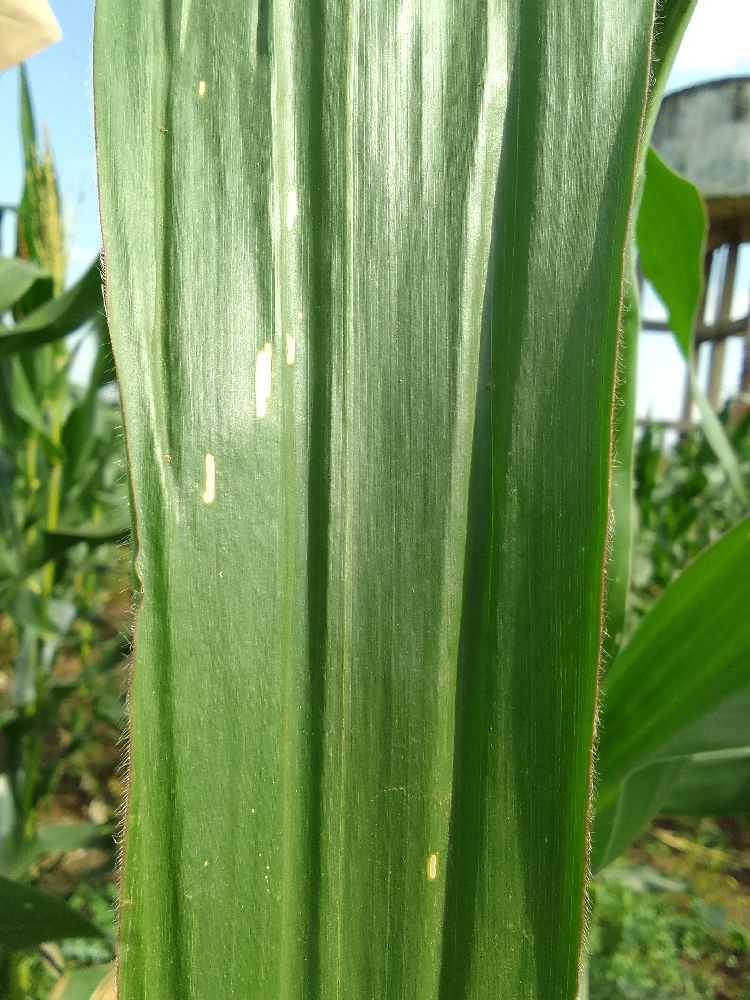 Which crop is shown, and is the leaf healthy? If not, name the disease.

maize, healthy
